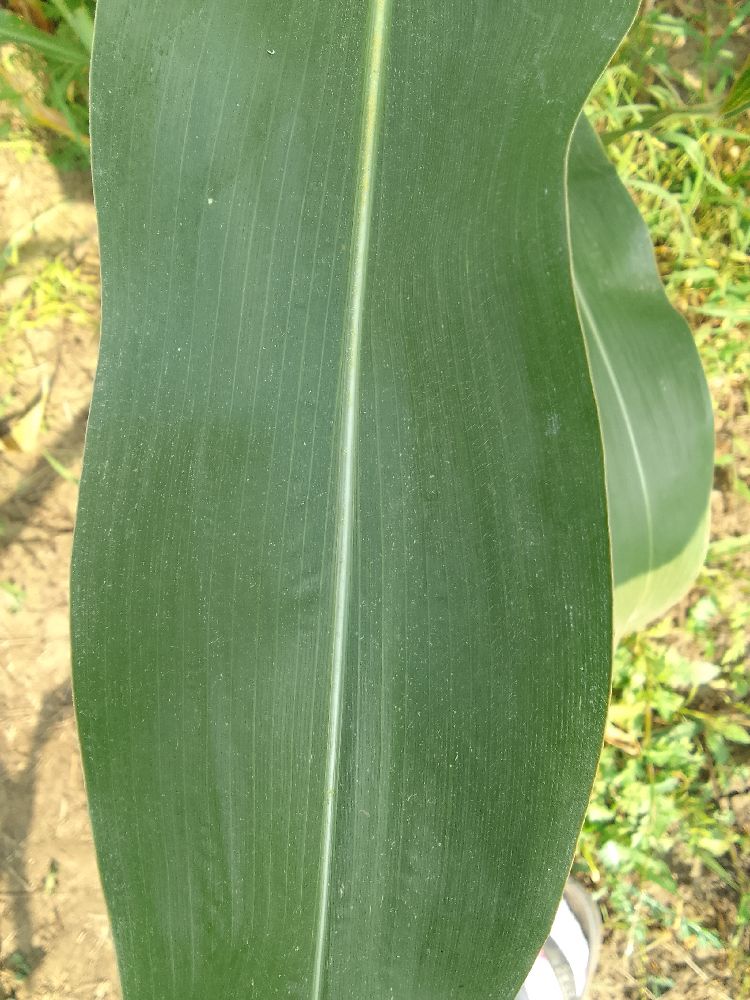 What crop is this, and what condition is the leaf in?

maize, healthy
